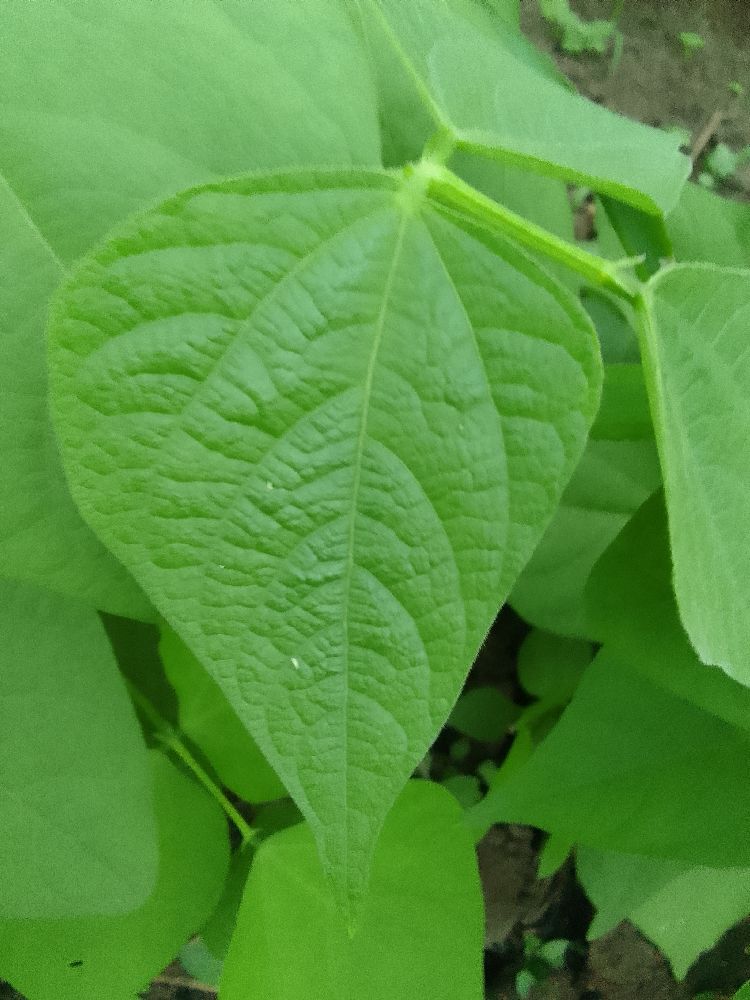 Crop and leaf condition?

common bean, healthy
